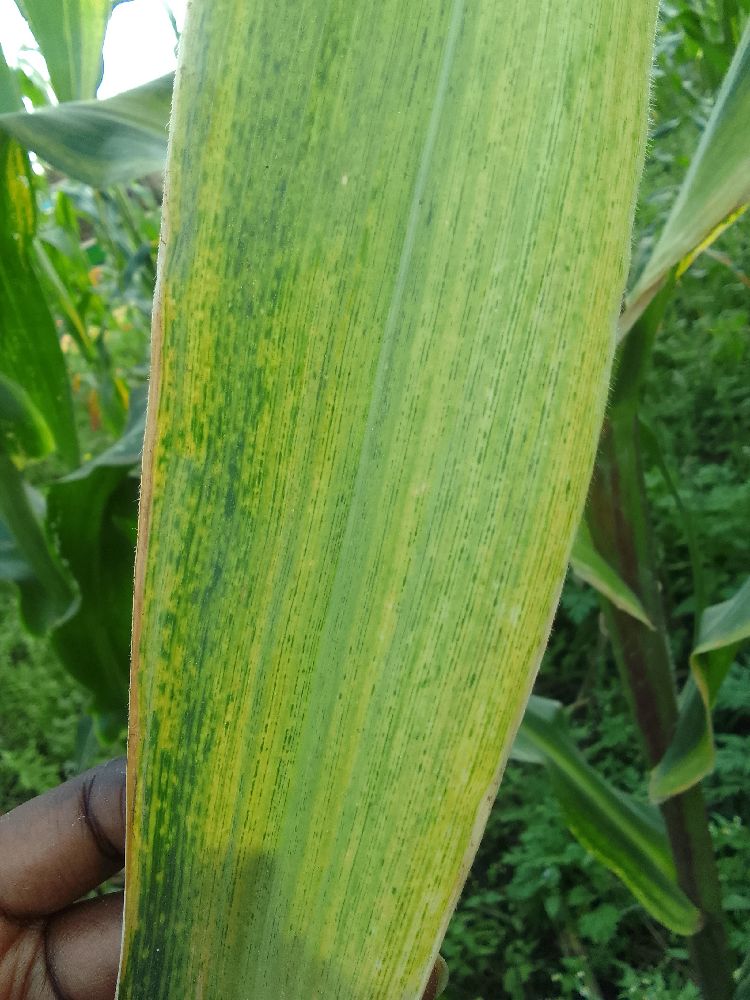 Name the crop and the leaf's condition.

maize, maize lethal necrosis
